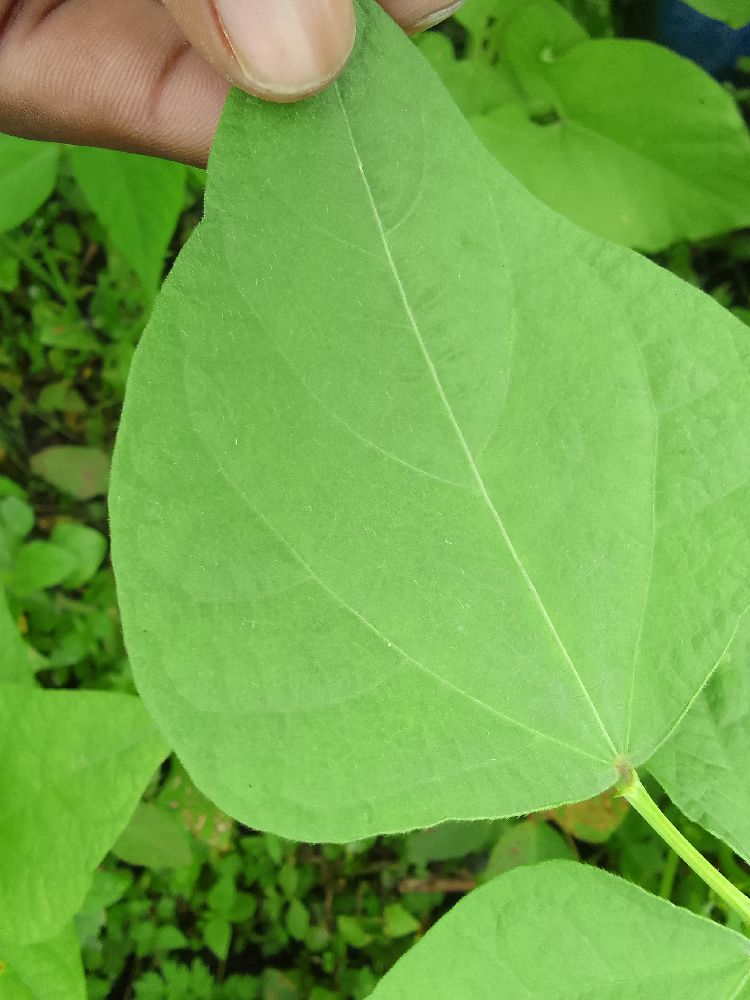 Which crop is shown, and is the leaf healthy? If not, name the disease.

common bean, healthy
